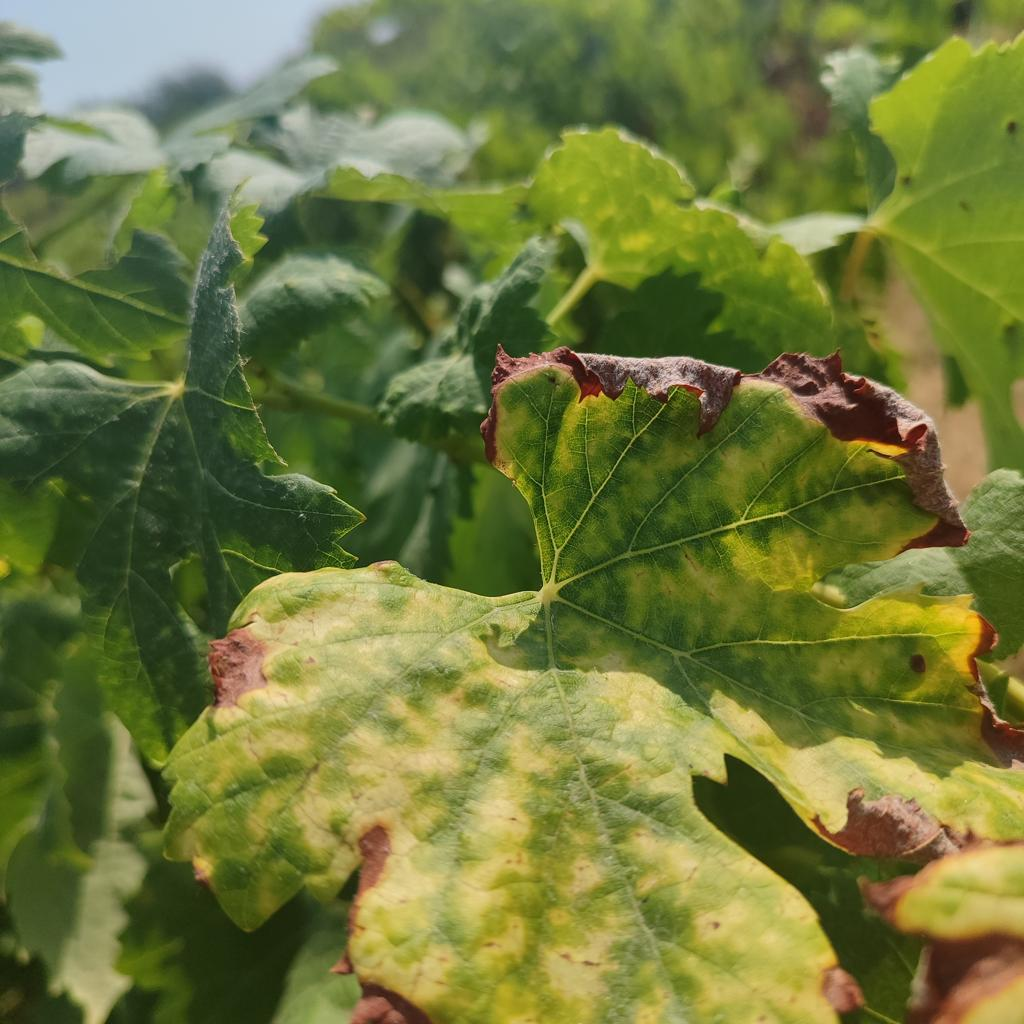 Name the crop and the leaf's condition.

grapevine, esca complex
